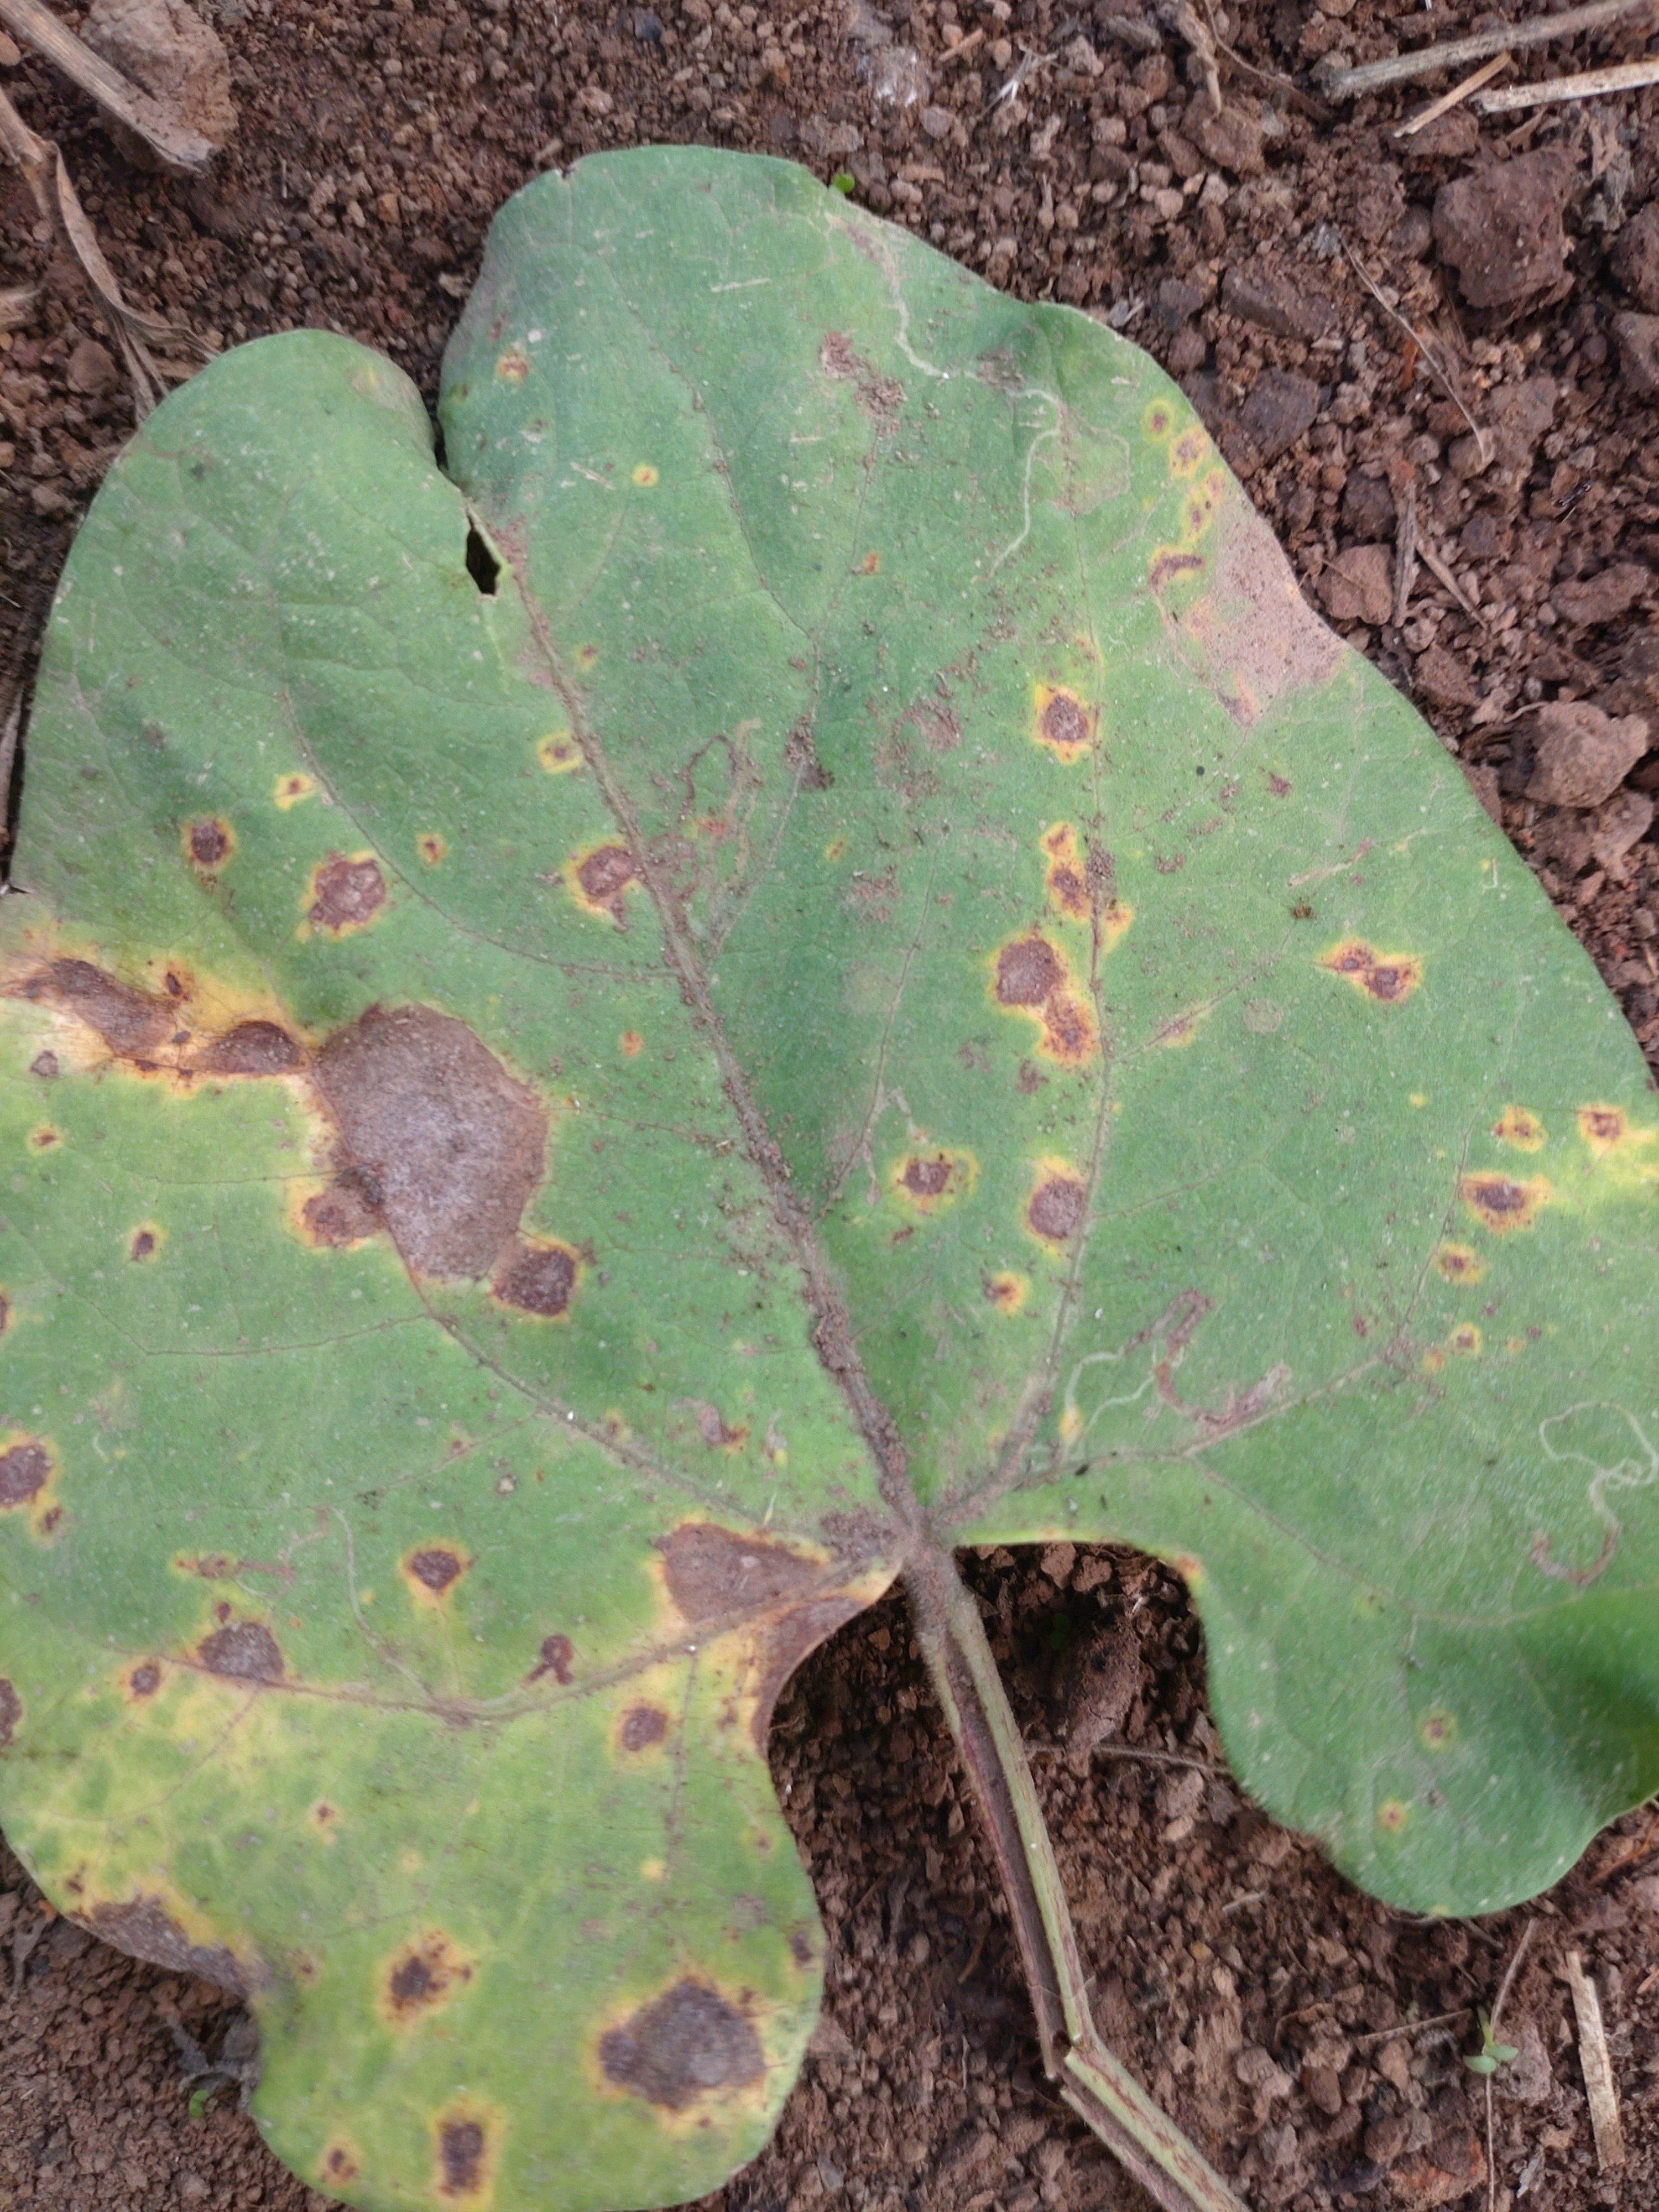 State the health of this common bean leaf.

rust
